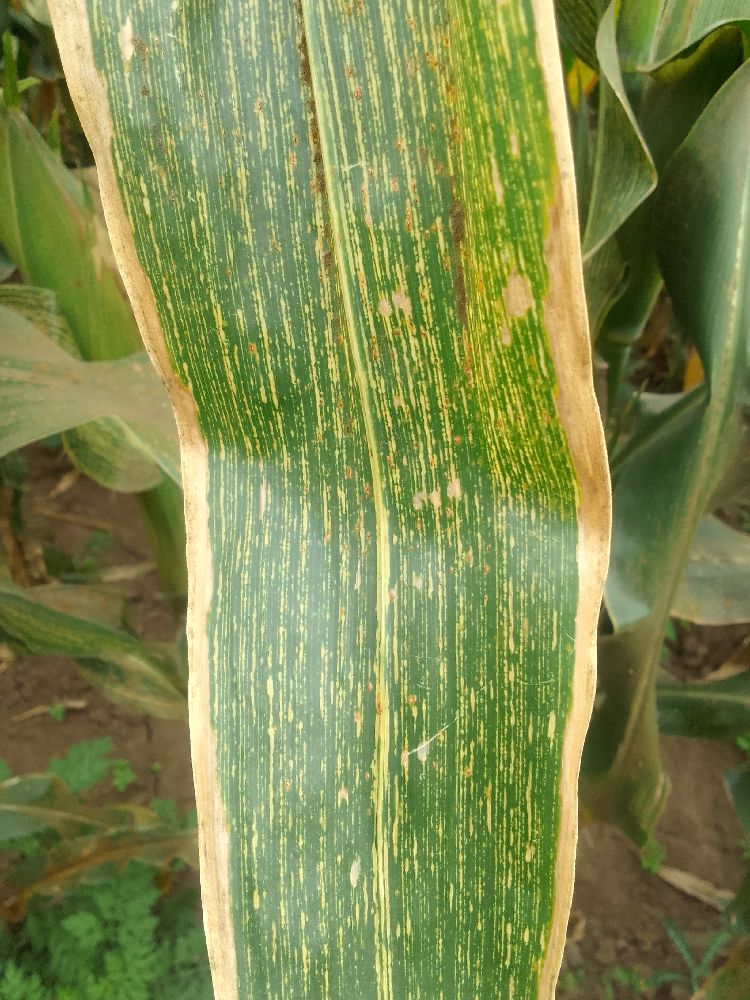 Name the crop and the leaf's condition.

maize, maize streak virus
